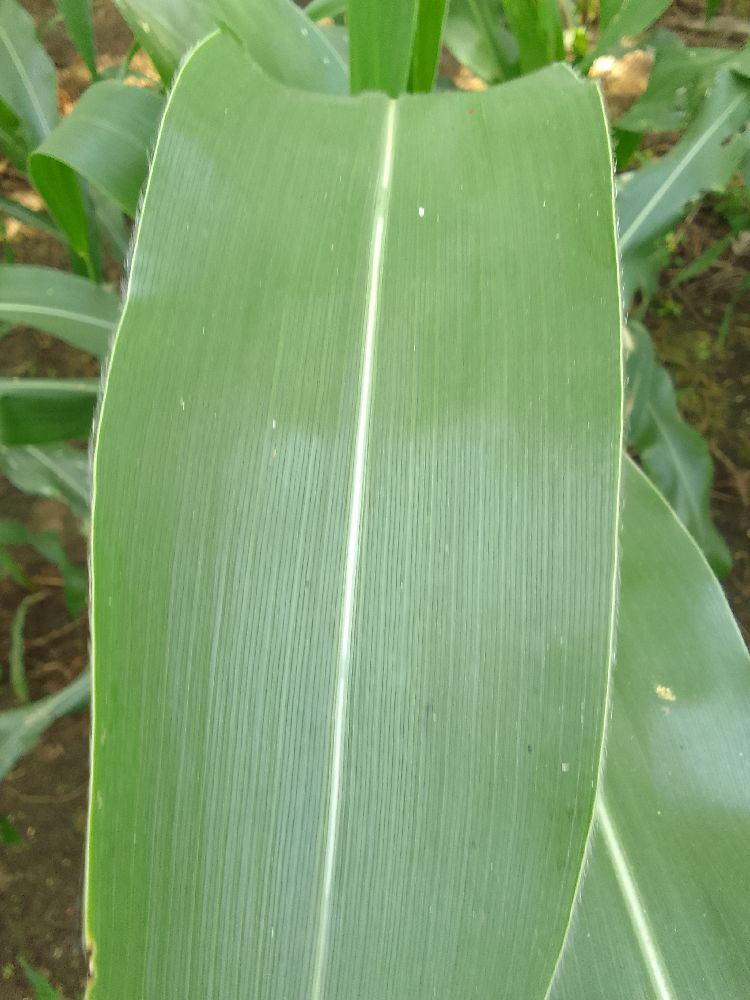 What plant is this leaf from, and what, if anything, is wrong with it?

maize, healthy
